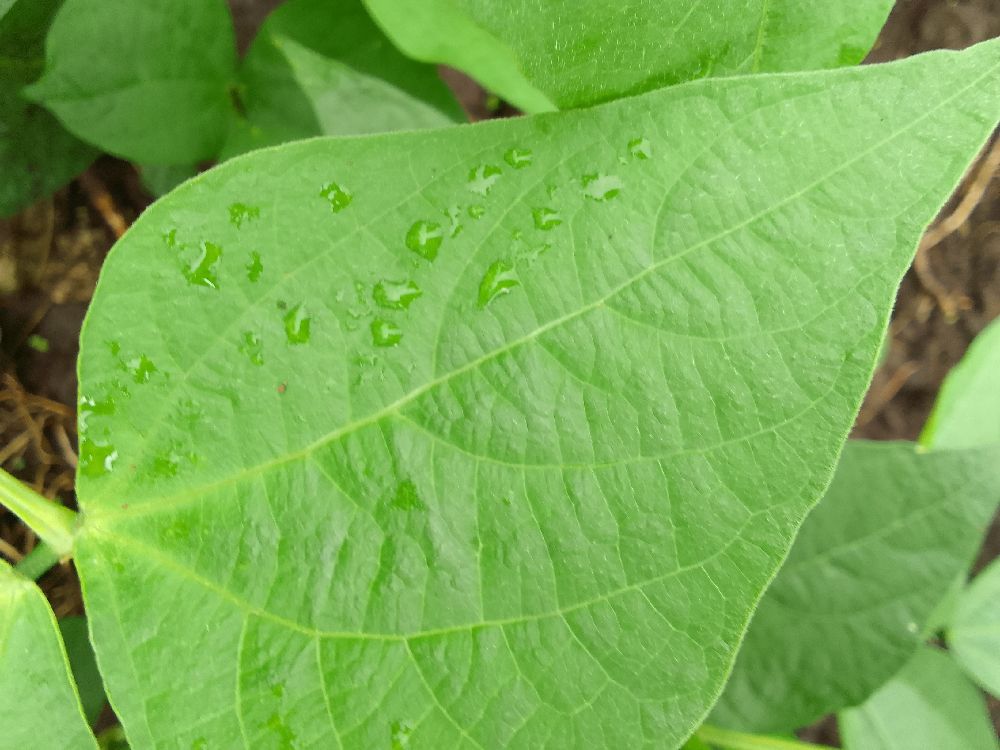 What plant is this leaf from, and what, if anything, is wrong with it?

common bean, healthy
